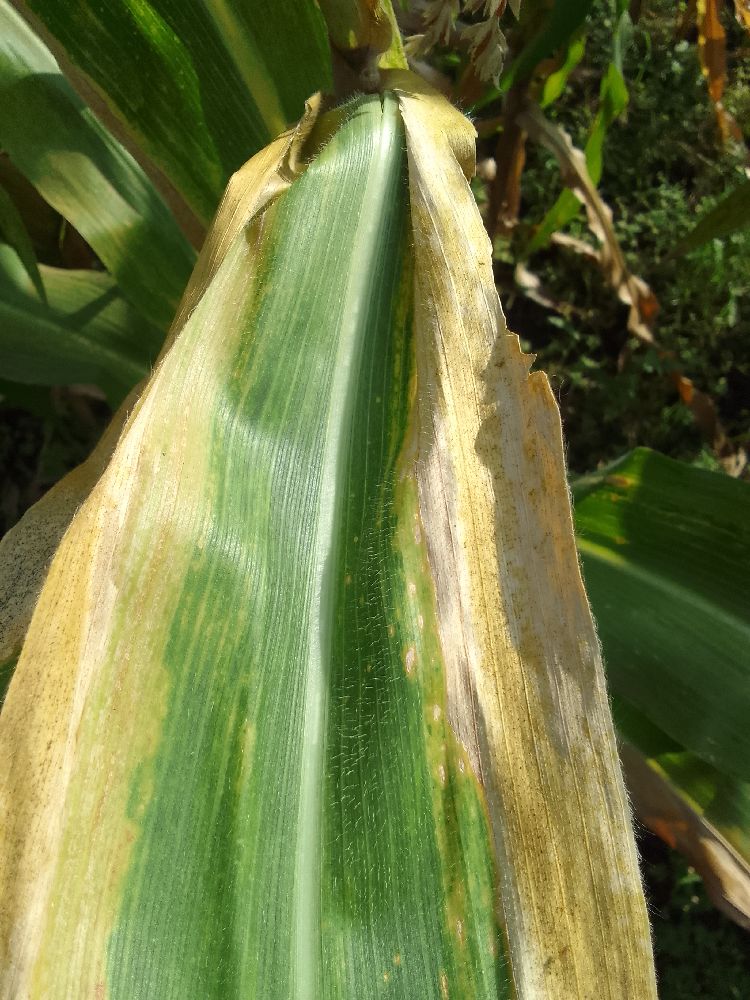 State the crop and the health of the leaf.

maize, maize lethal necrosis
